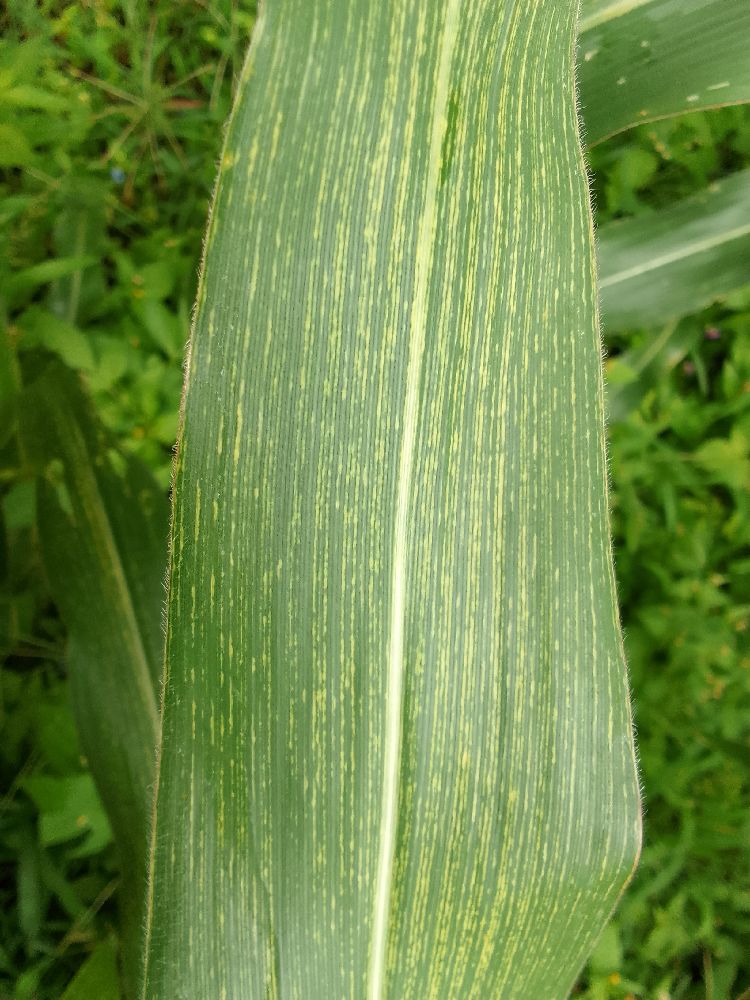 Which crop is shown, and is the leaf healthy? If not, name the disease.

maize, maize streak virus
